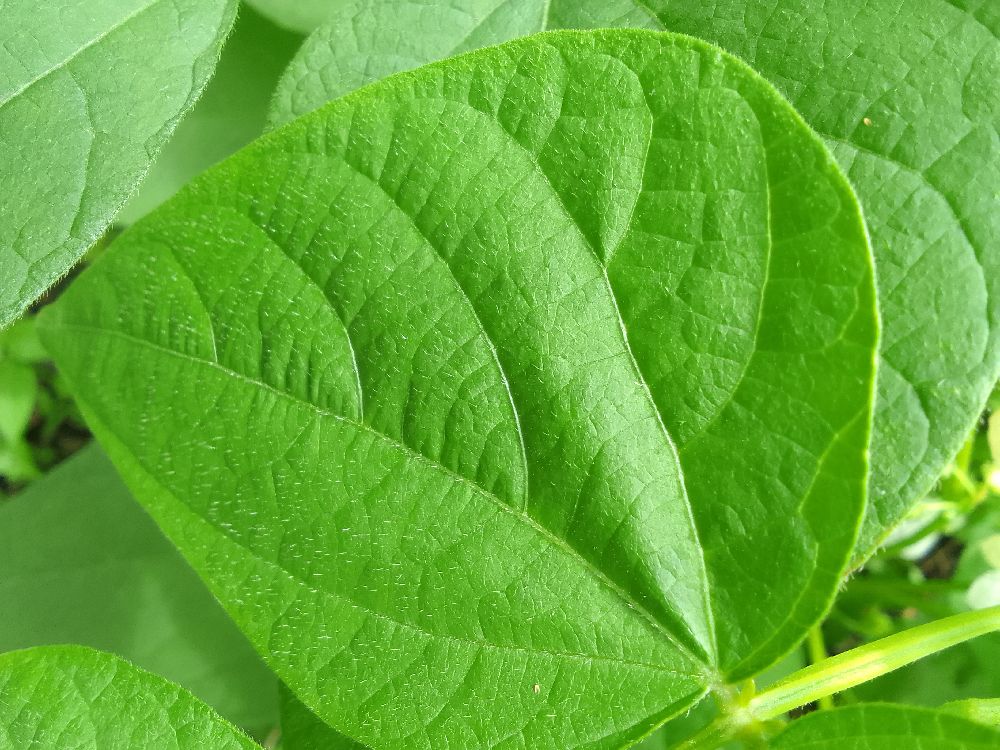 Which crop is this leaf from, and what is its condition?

common bean, healthy
